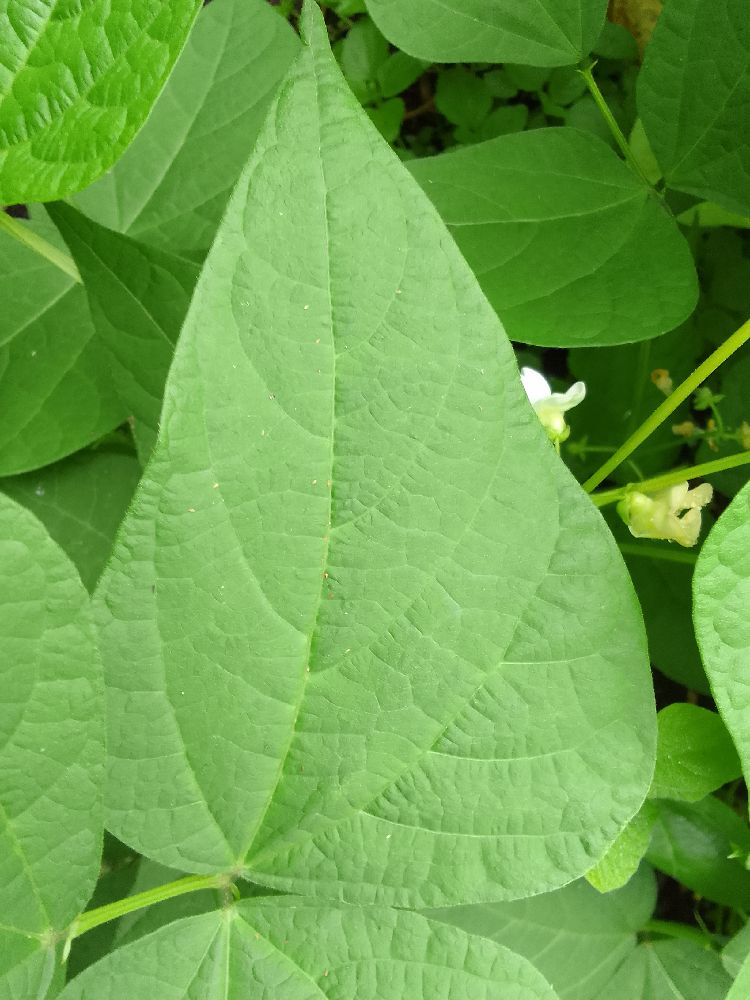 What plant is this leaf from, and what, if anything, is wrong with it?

common bean, healthy
